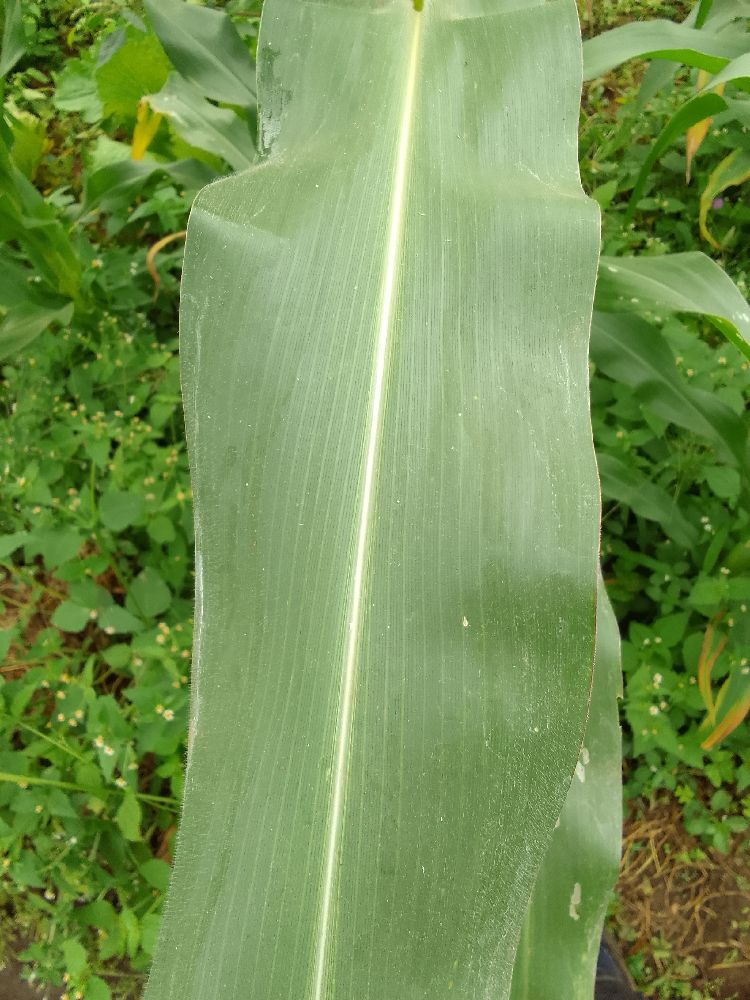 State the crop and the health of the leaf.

maize, healthy
